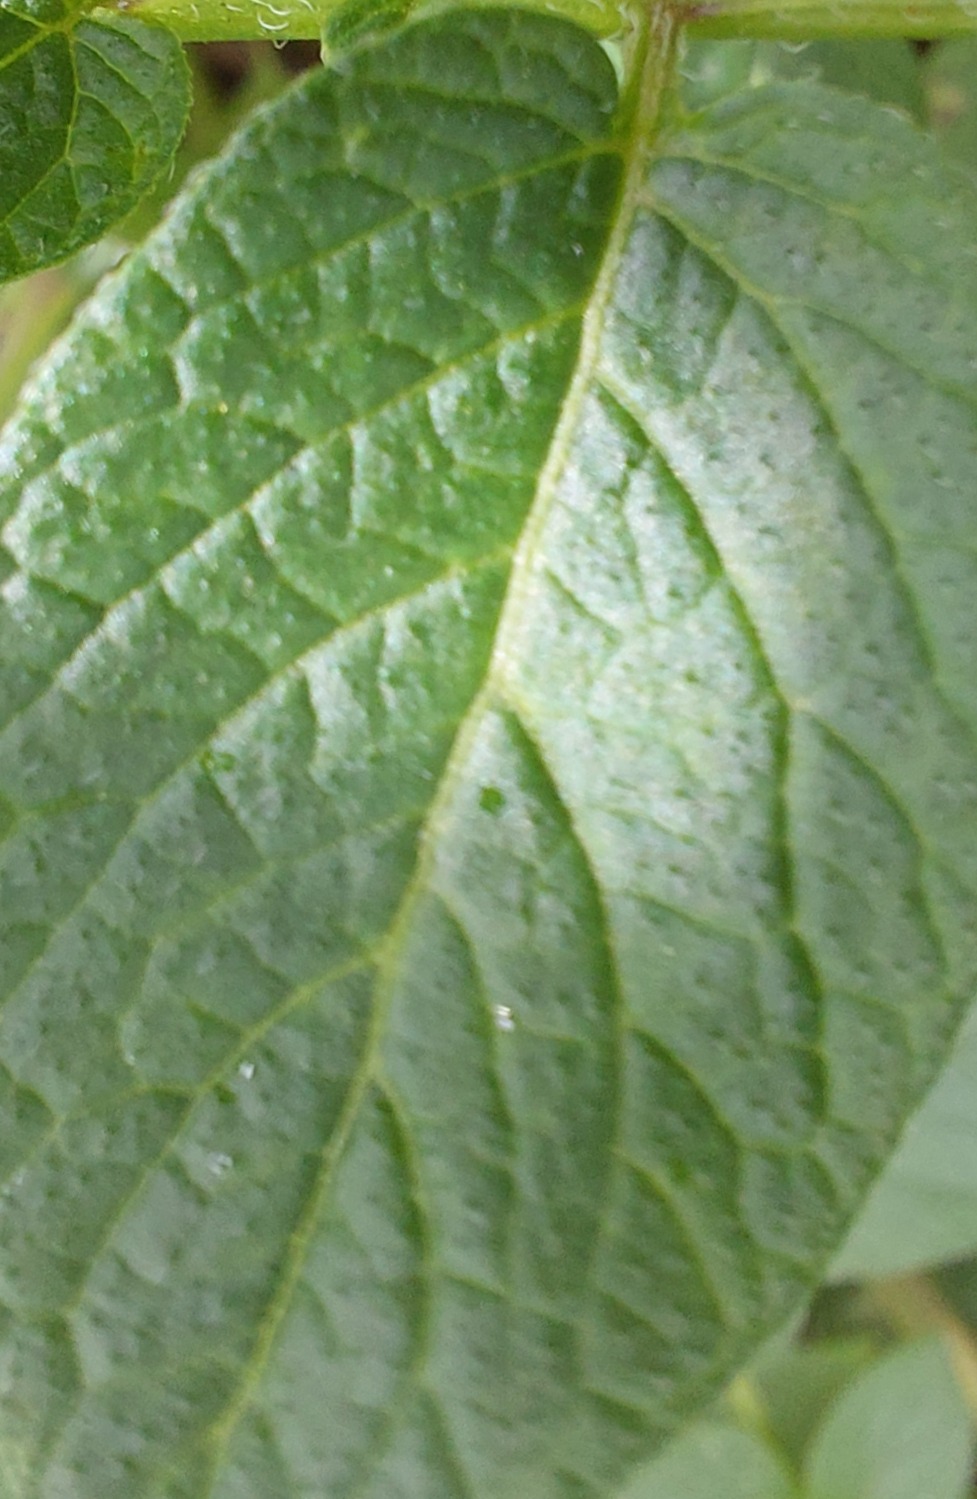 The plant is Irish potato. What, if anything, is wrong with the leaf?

healthy
